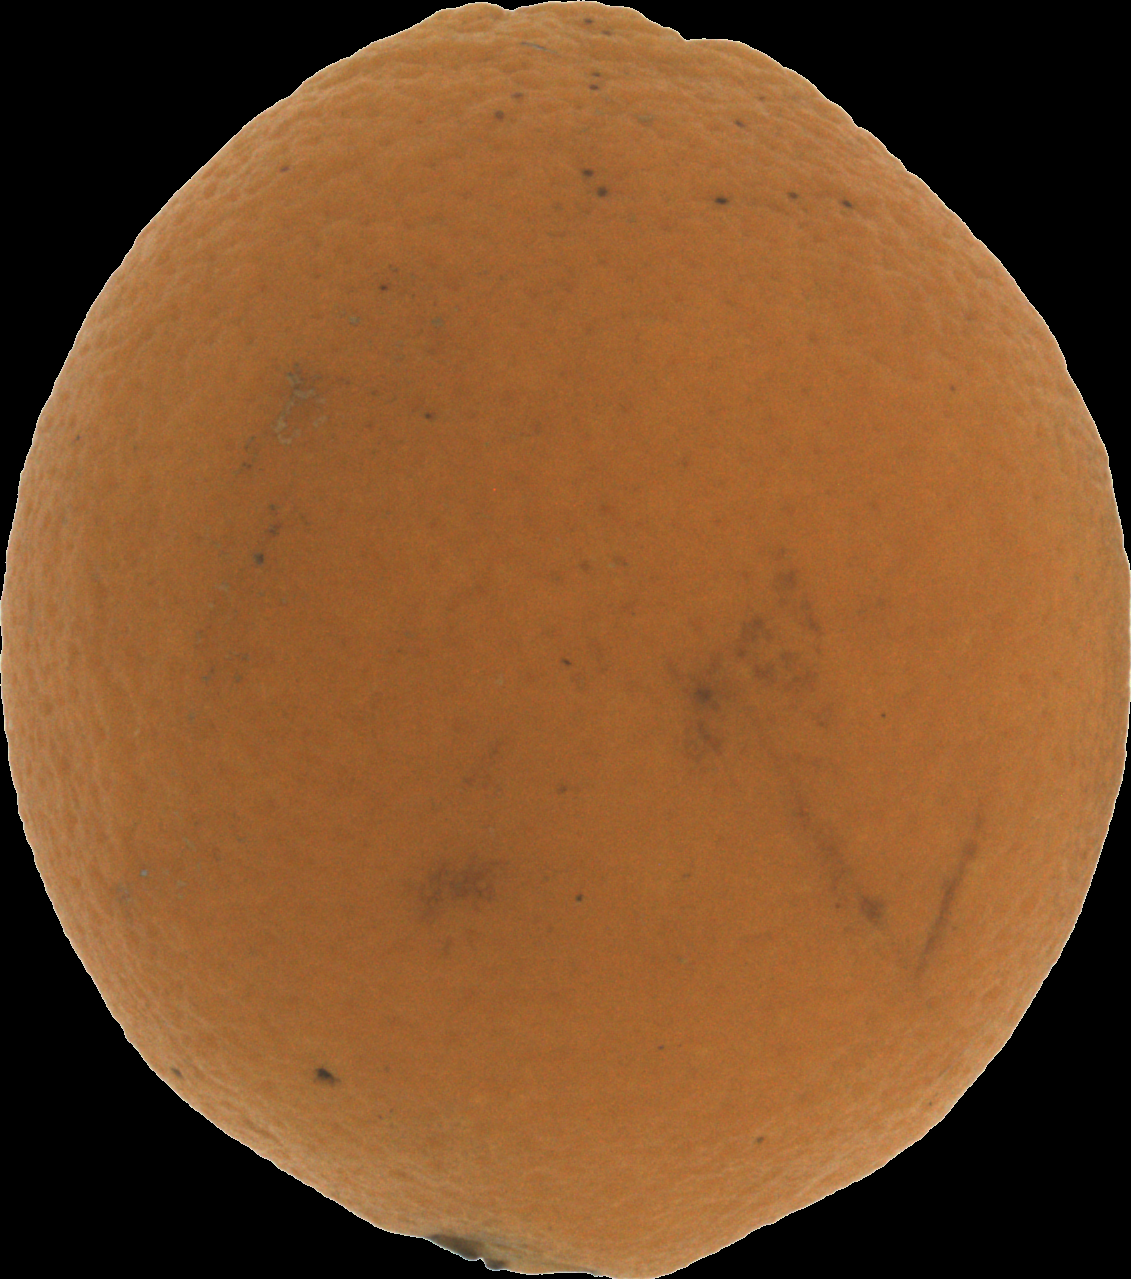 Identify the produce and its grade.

orange, bad
